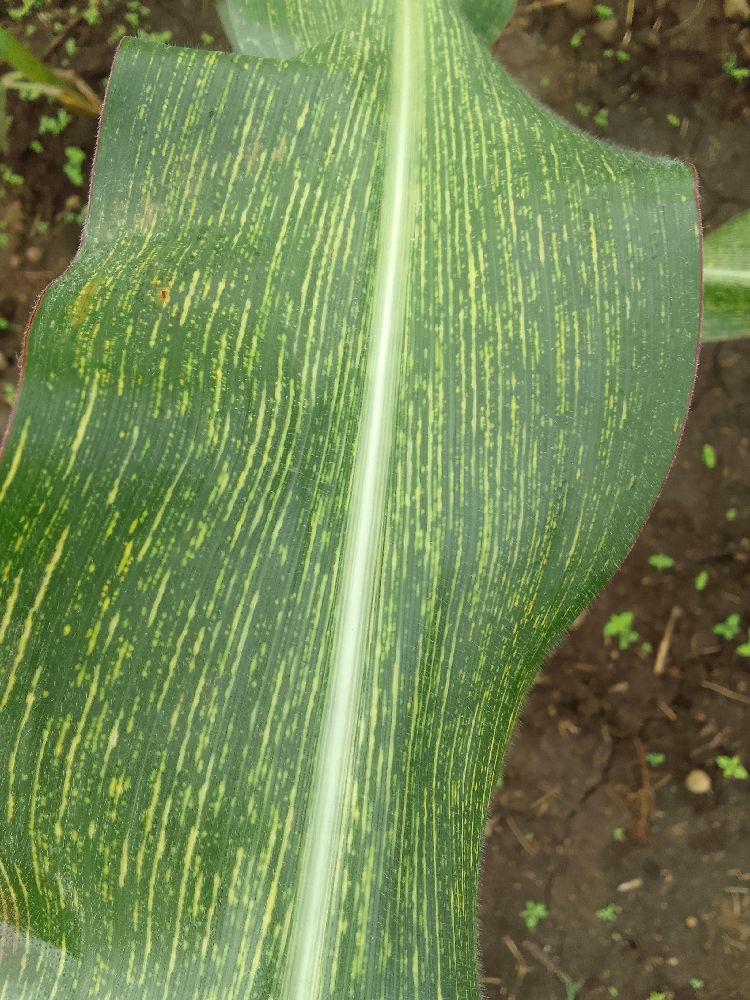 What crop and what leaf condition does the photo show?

maize, maize streak virus
